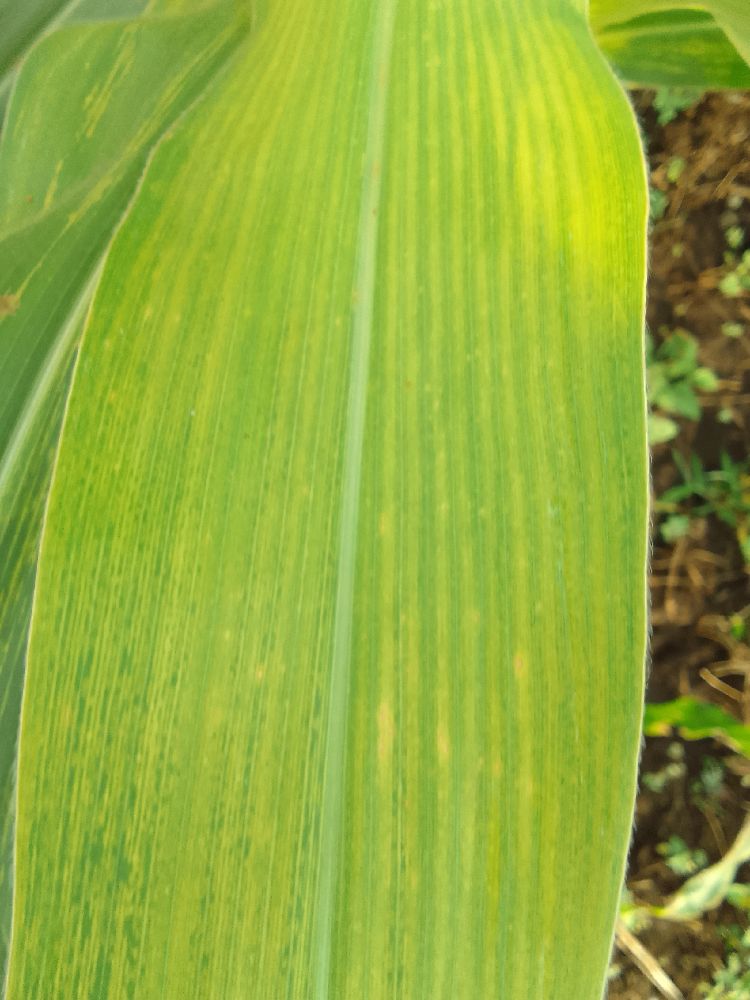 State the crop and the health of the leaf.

maize, maize lethal necrosis
